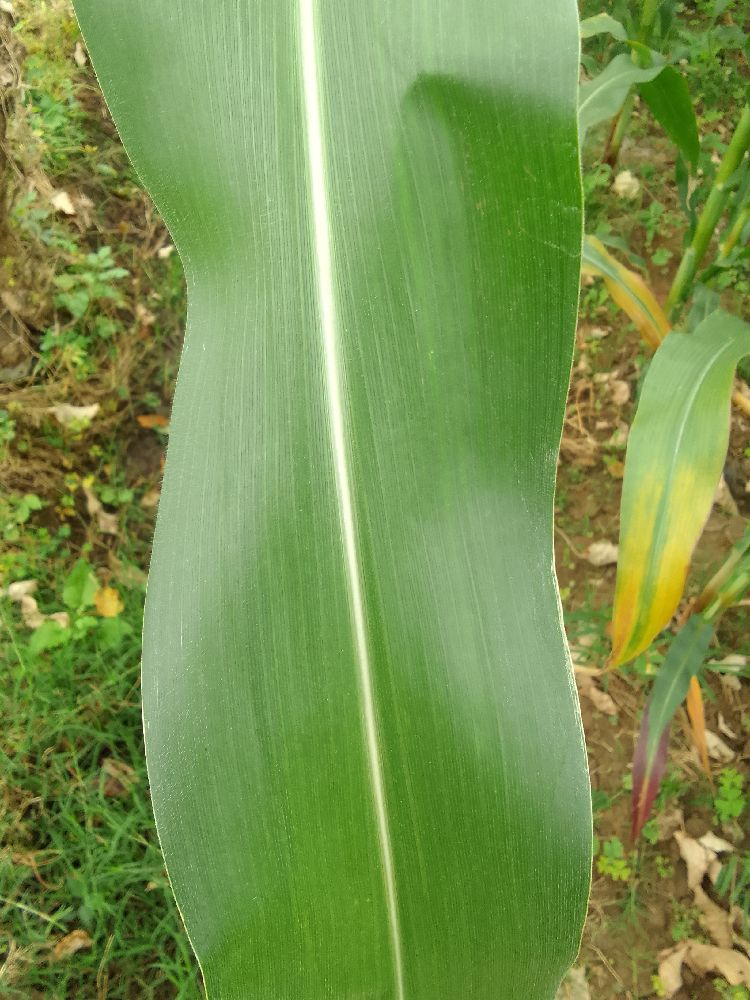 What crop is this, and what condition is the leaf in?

maize, healthy
